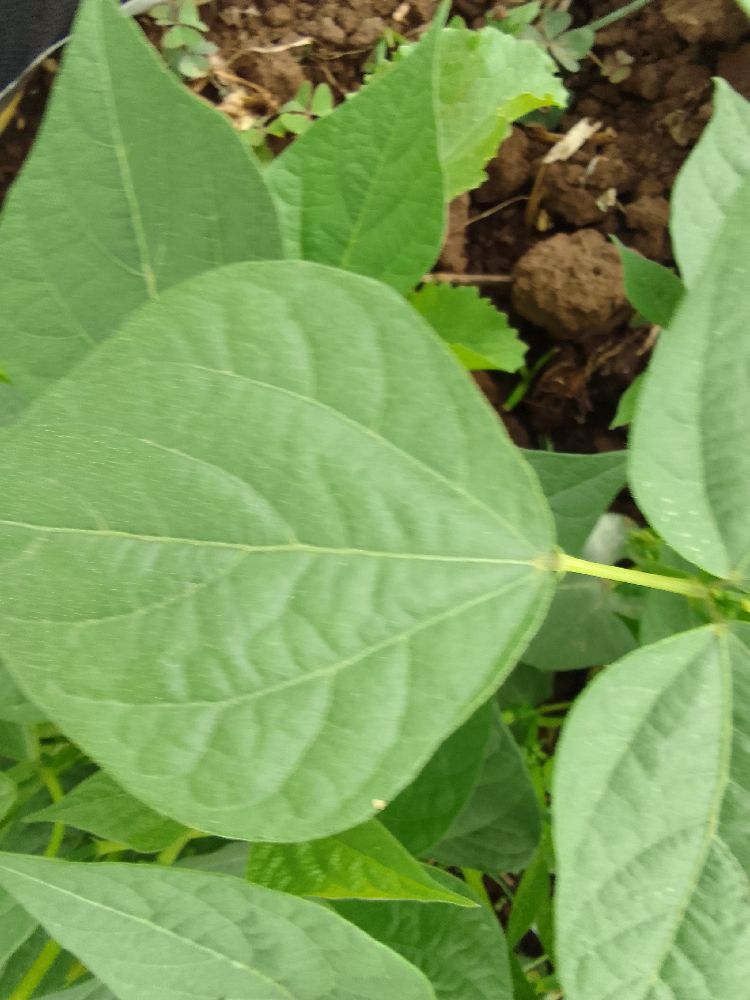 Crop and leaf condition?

common bean, healthy
